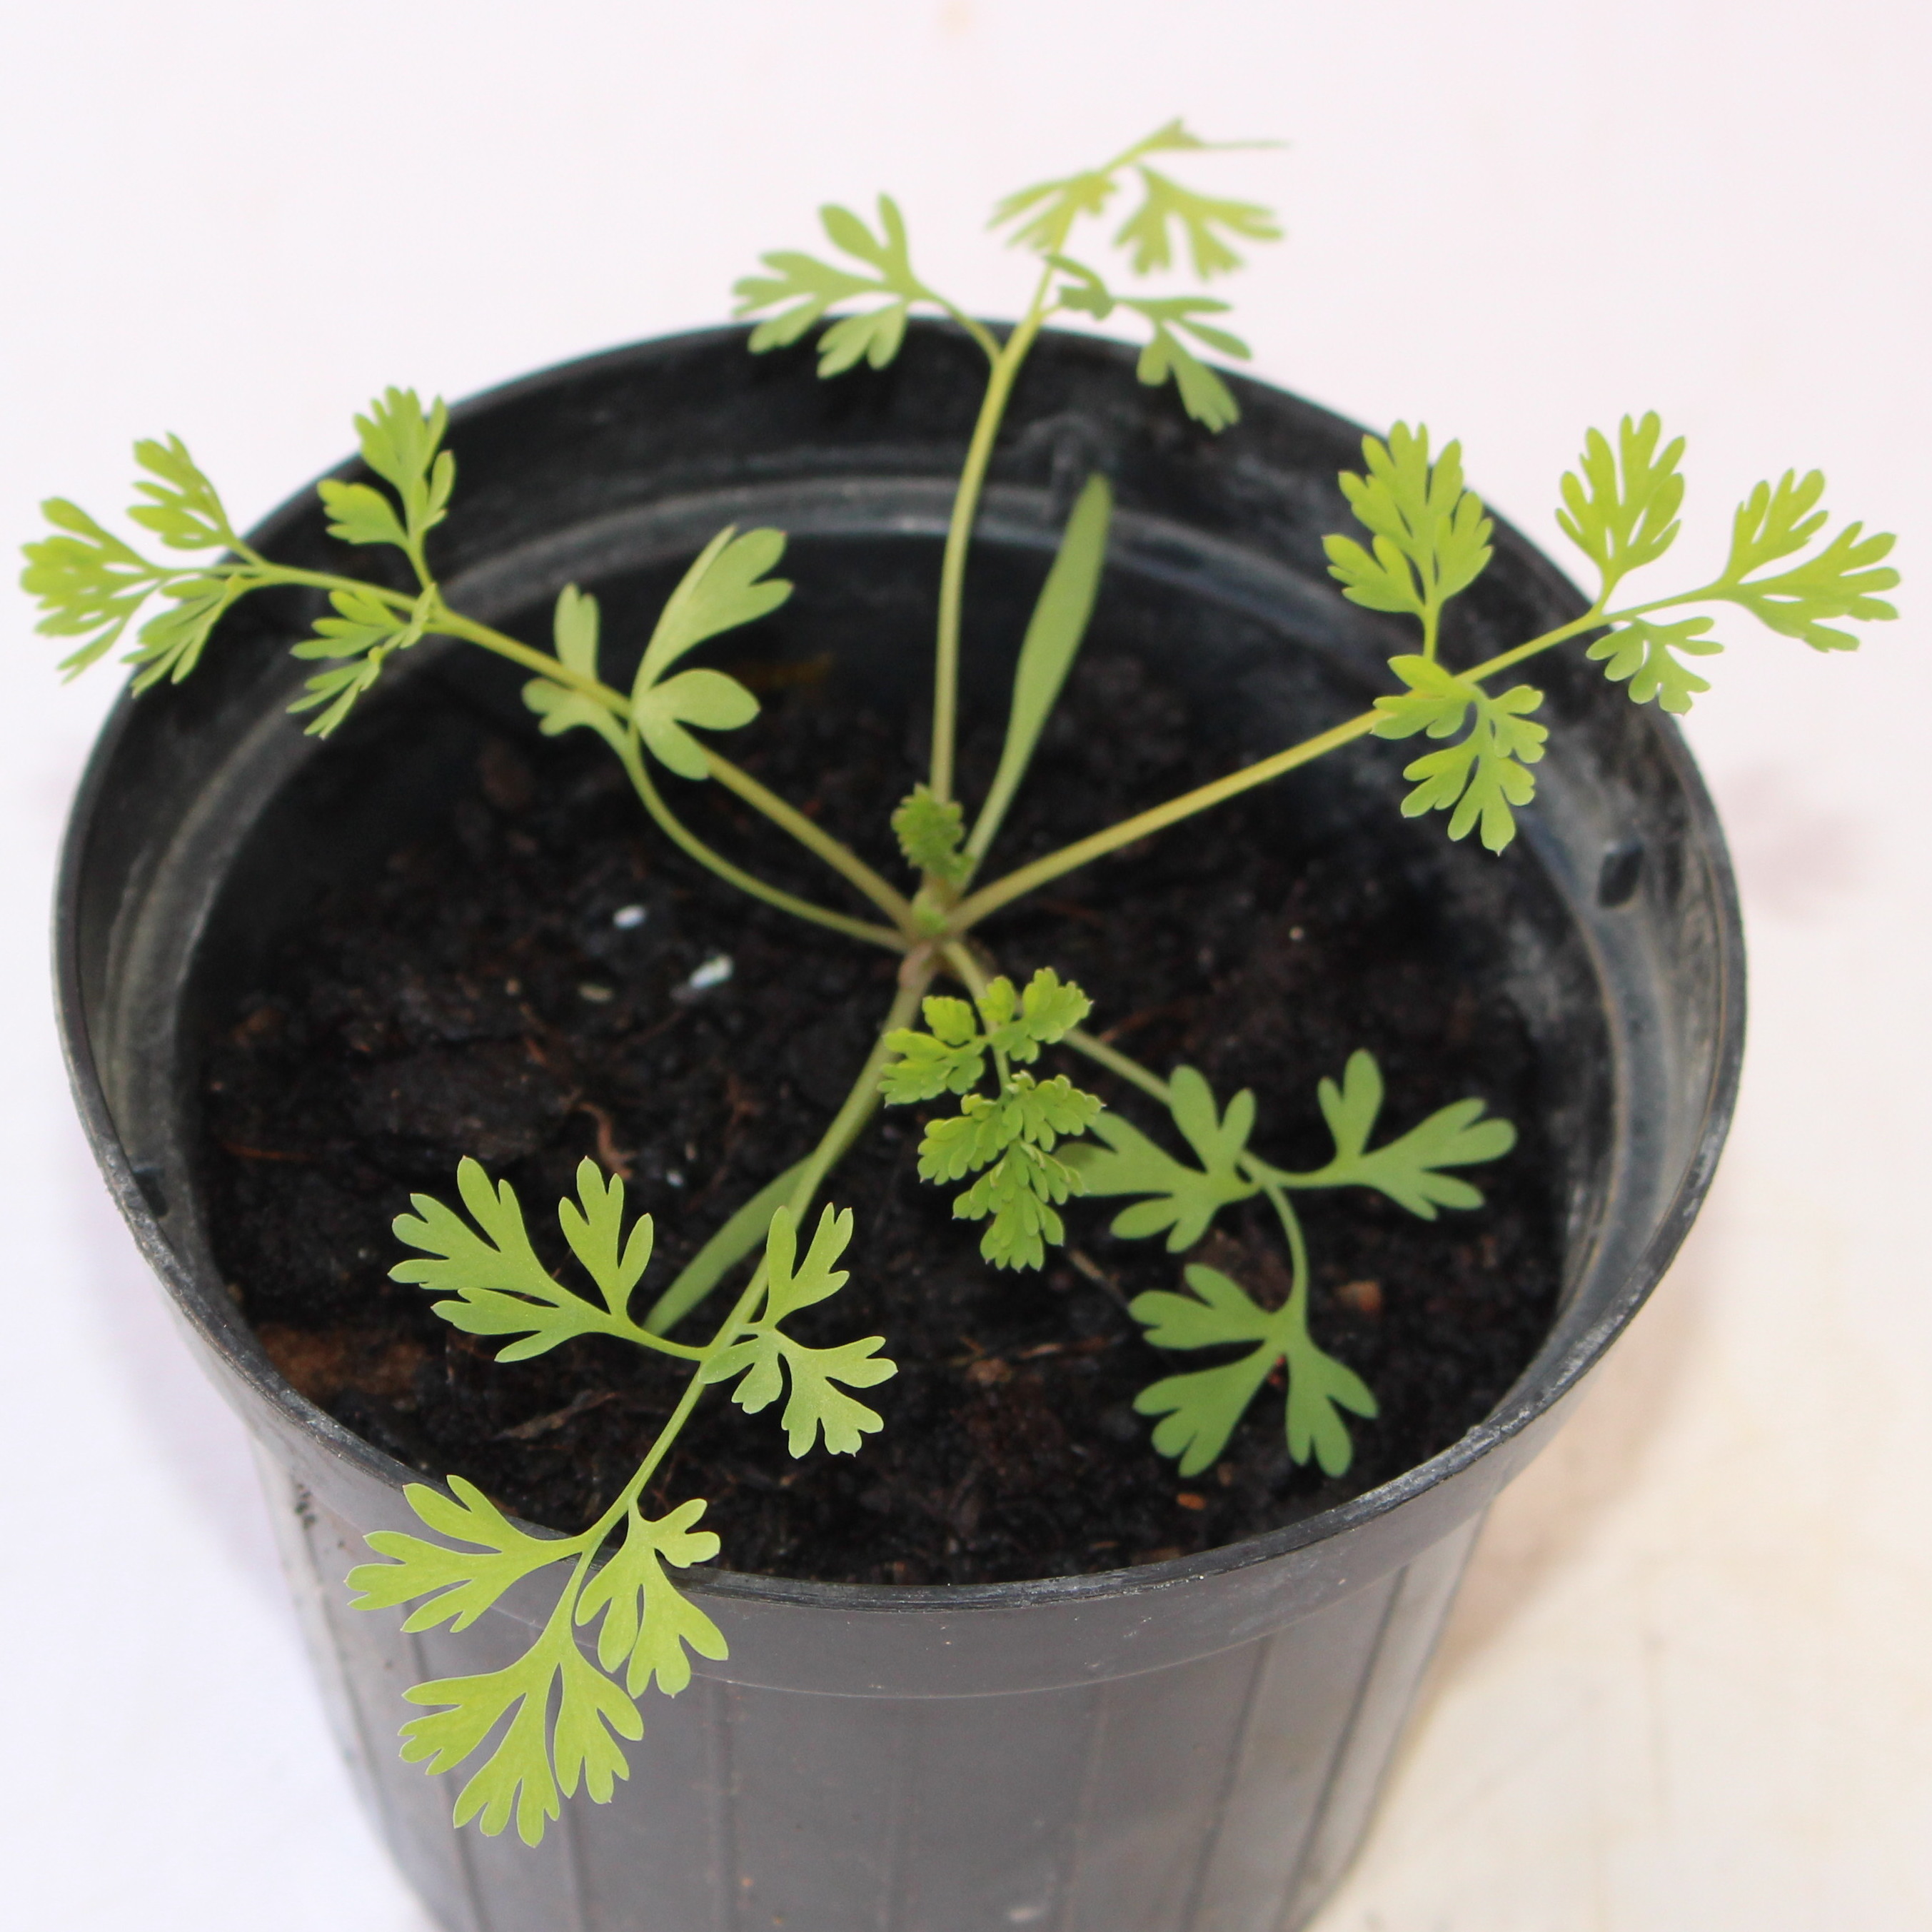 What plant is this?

Fumaria officinalis
